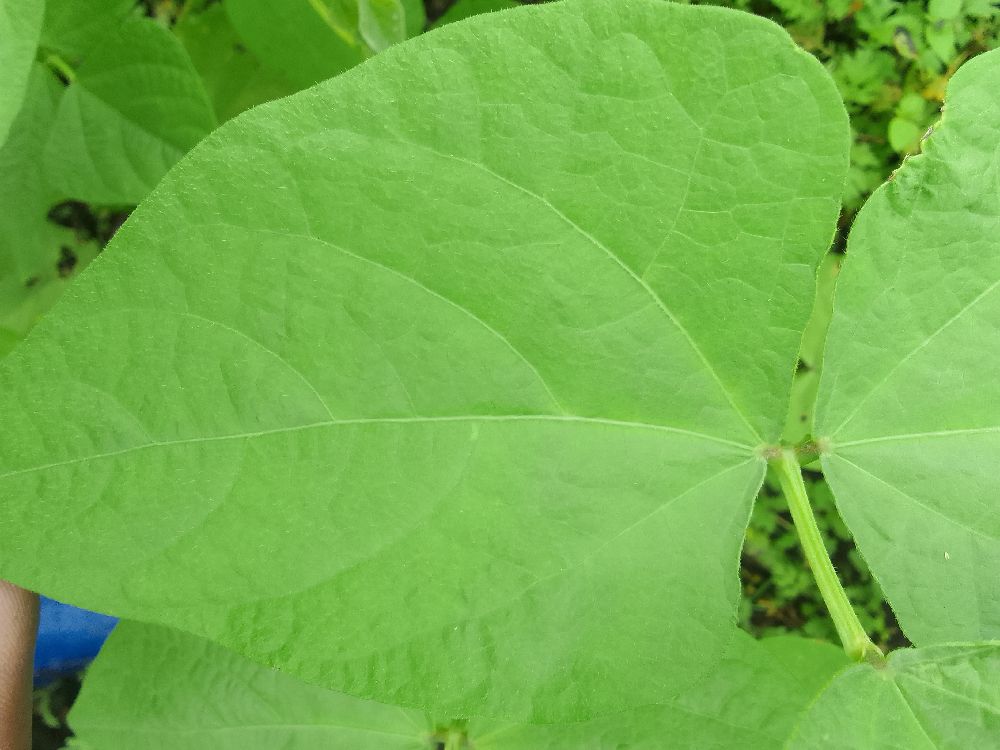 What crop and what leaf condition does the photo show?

common bean, healthy
